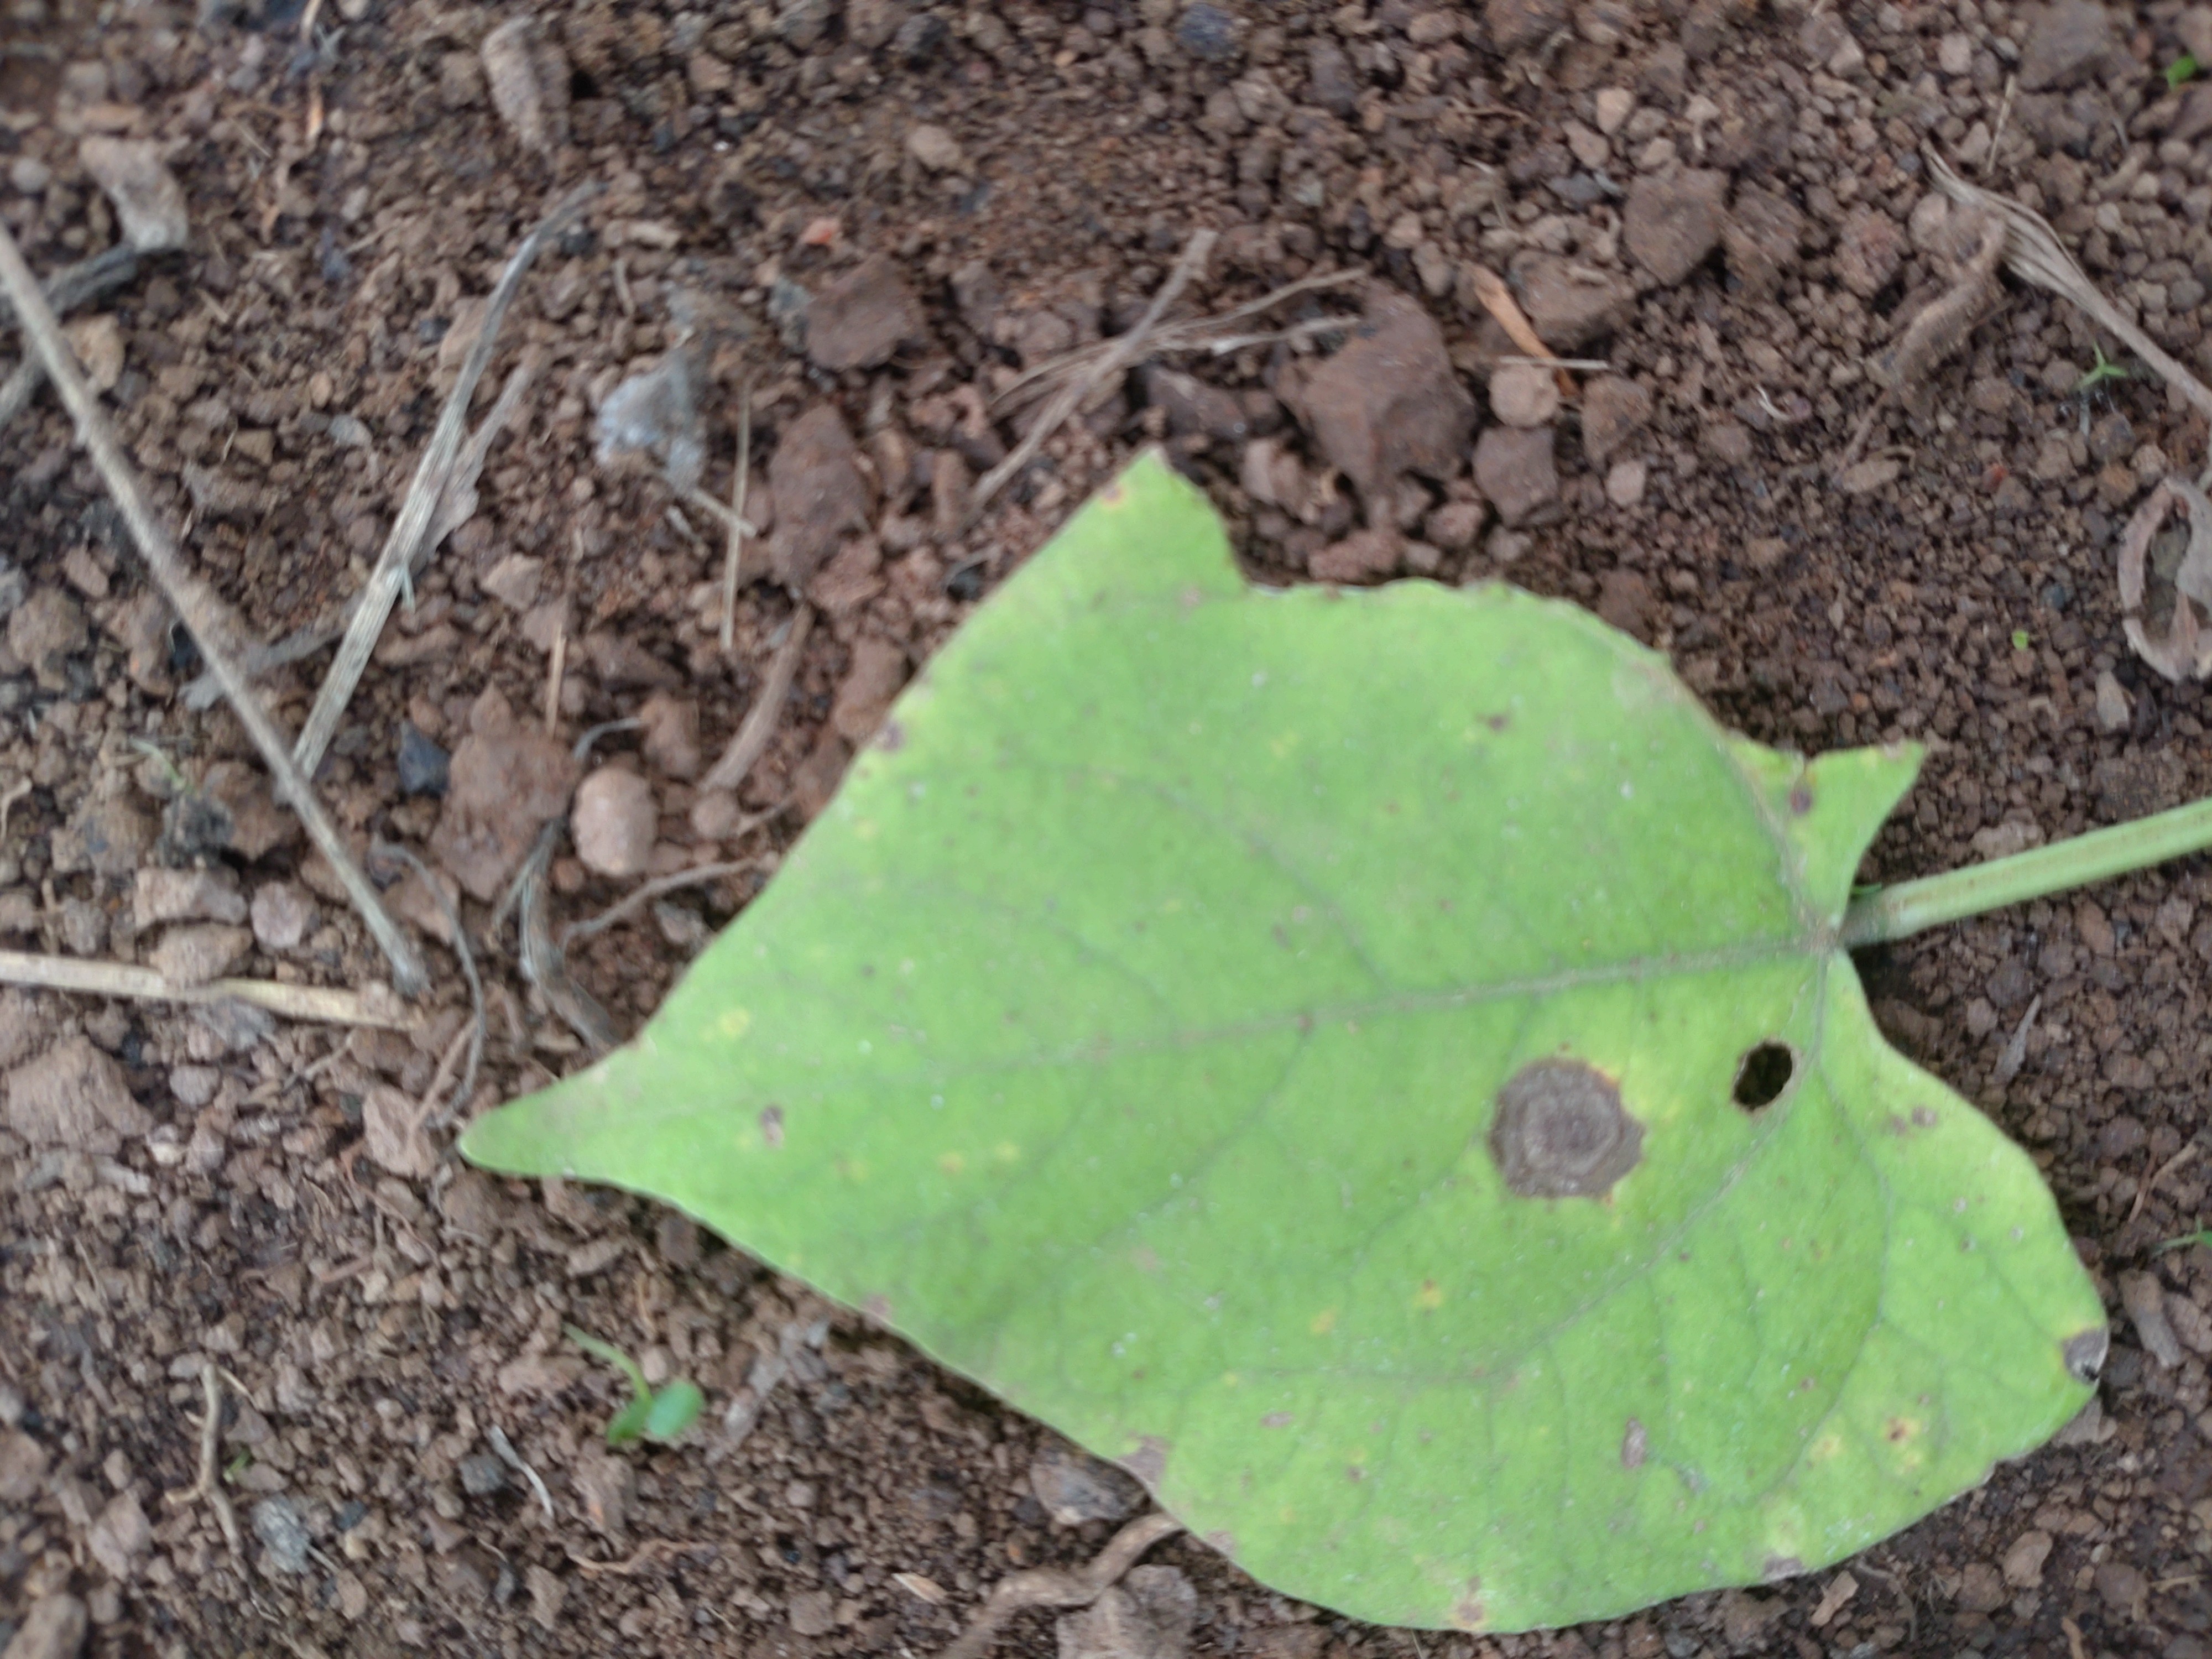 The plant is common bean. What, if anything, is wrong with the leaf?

anthracnose
